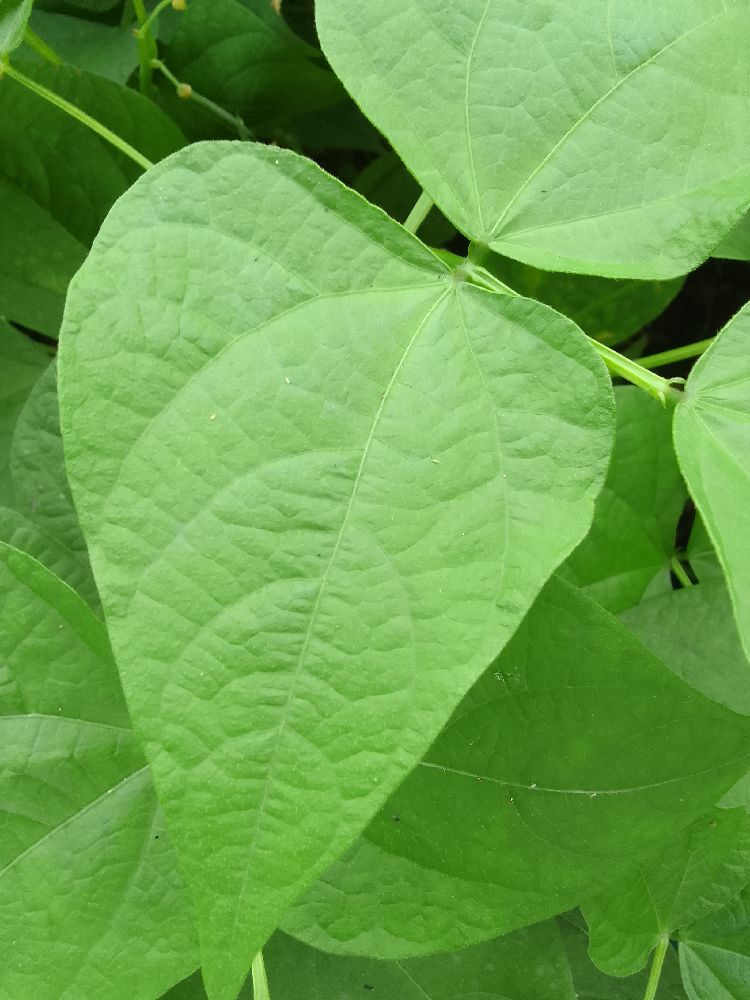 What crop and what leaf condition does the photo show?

common bean, healthy
